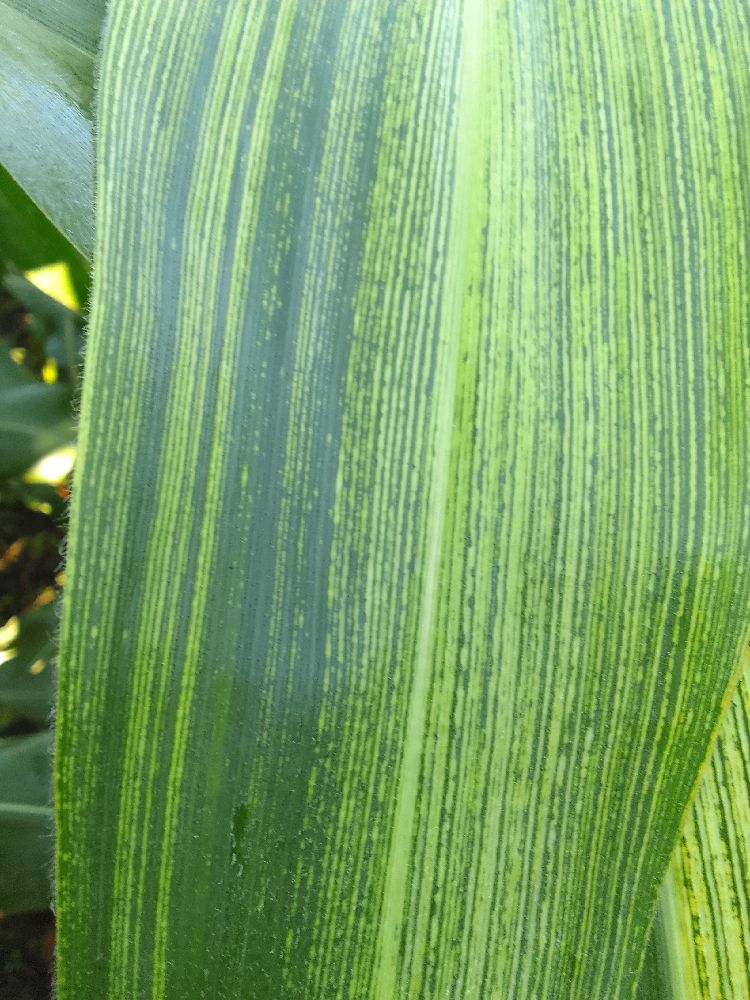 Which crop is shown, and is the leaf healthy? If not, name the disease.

maize, maize streak virus
